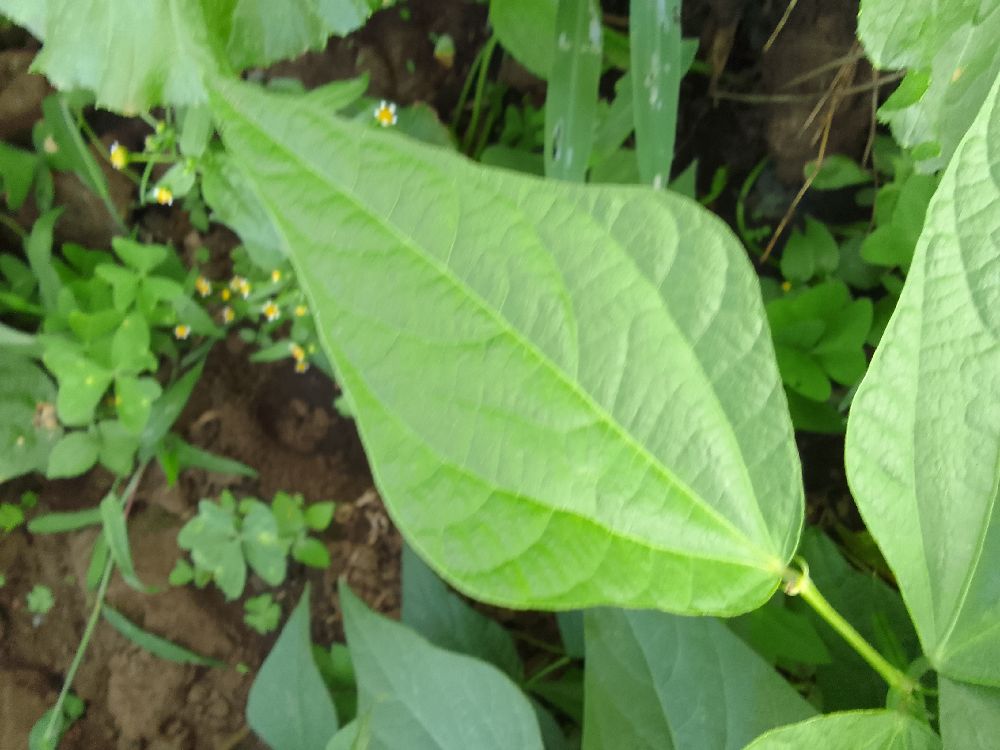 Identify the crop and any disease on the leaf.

common bean, healthy
